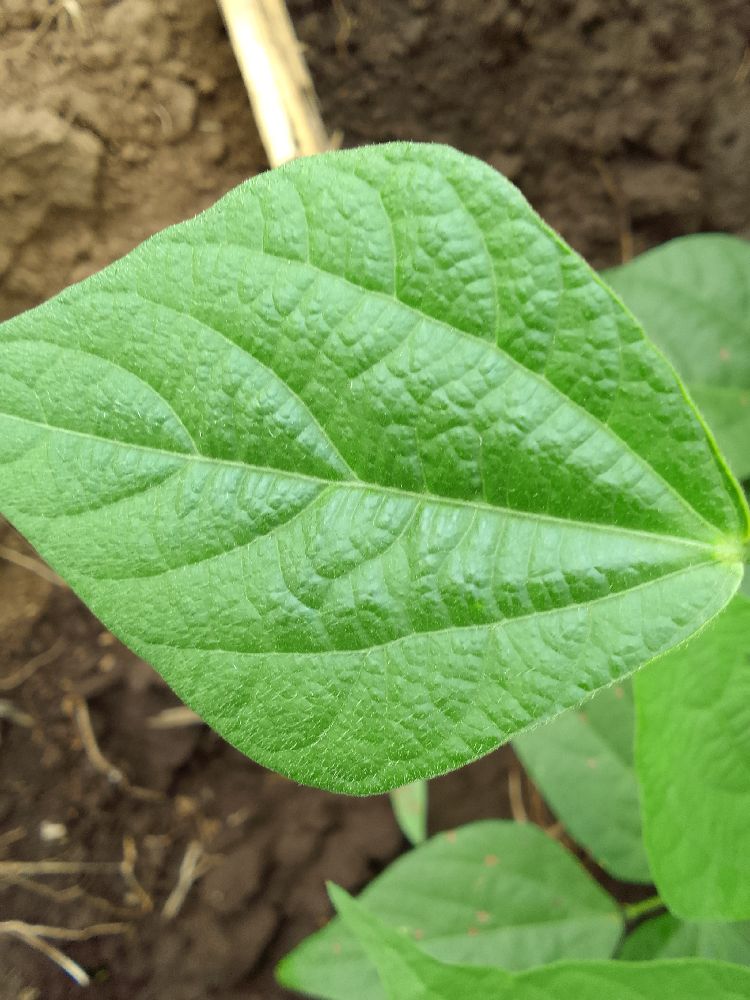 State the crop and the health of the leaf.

common bean, healthy
